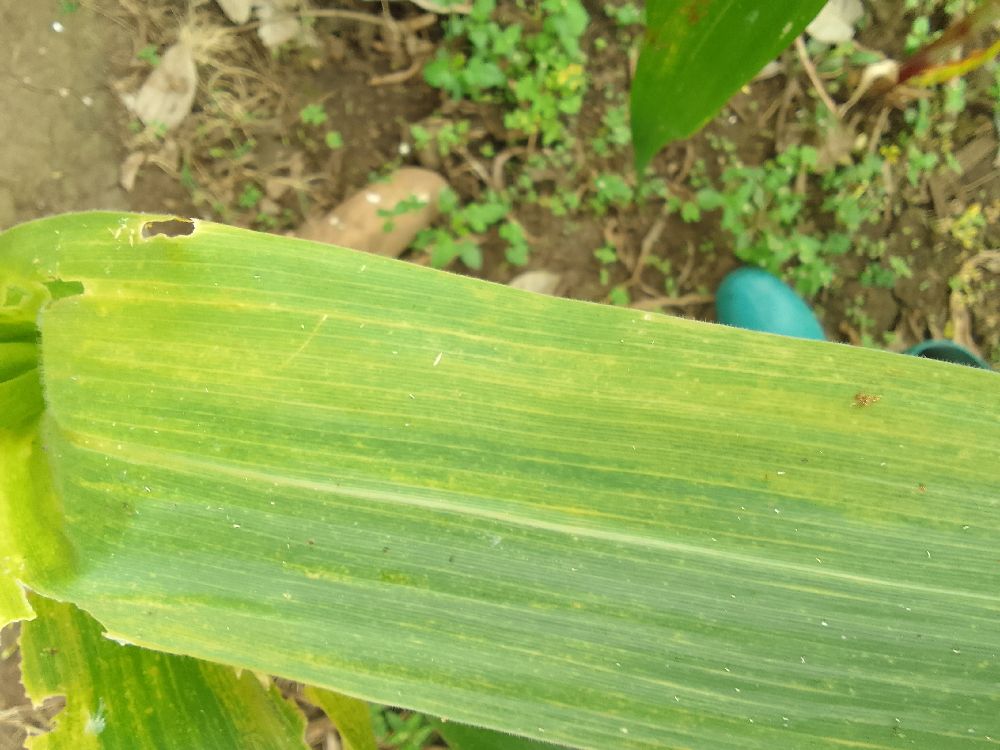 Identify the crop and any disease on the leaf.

maize, maize lethal necrosis
